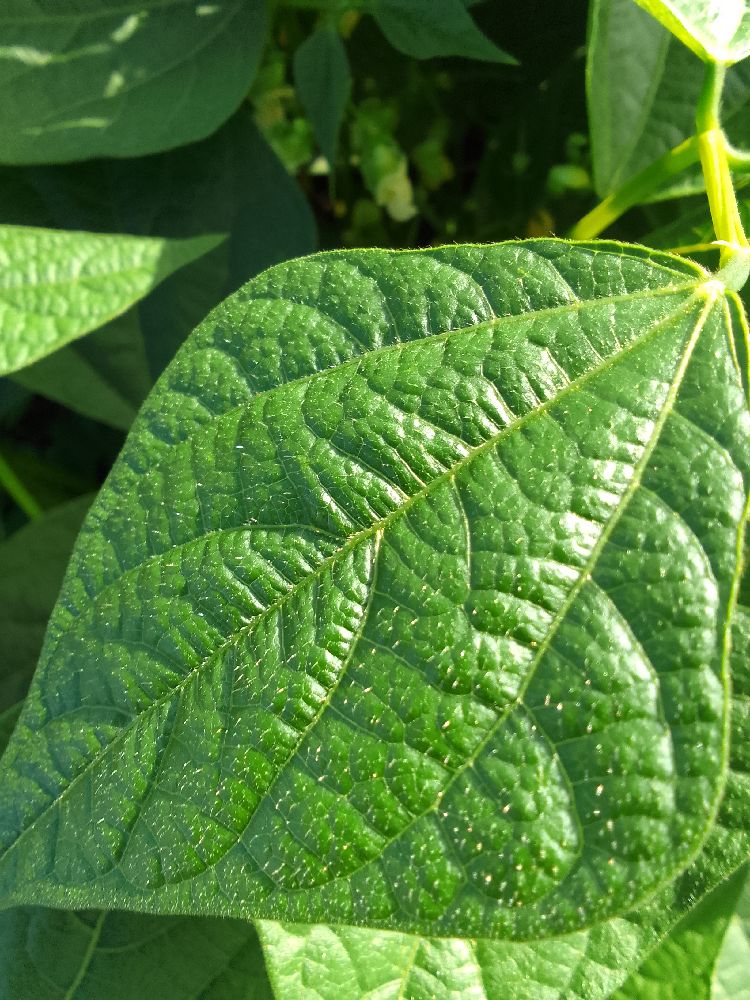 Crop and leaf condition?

common bean, healthy
